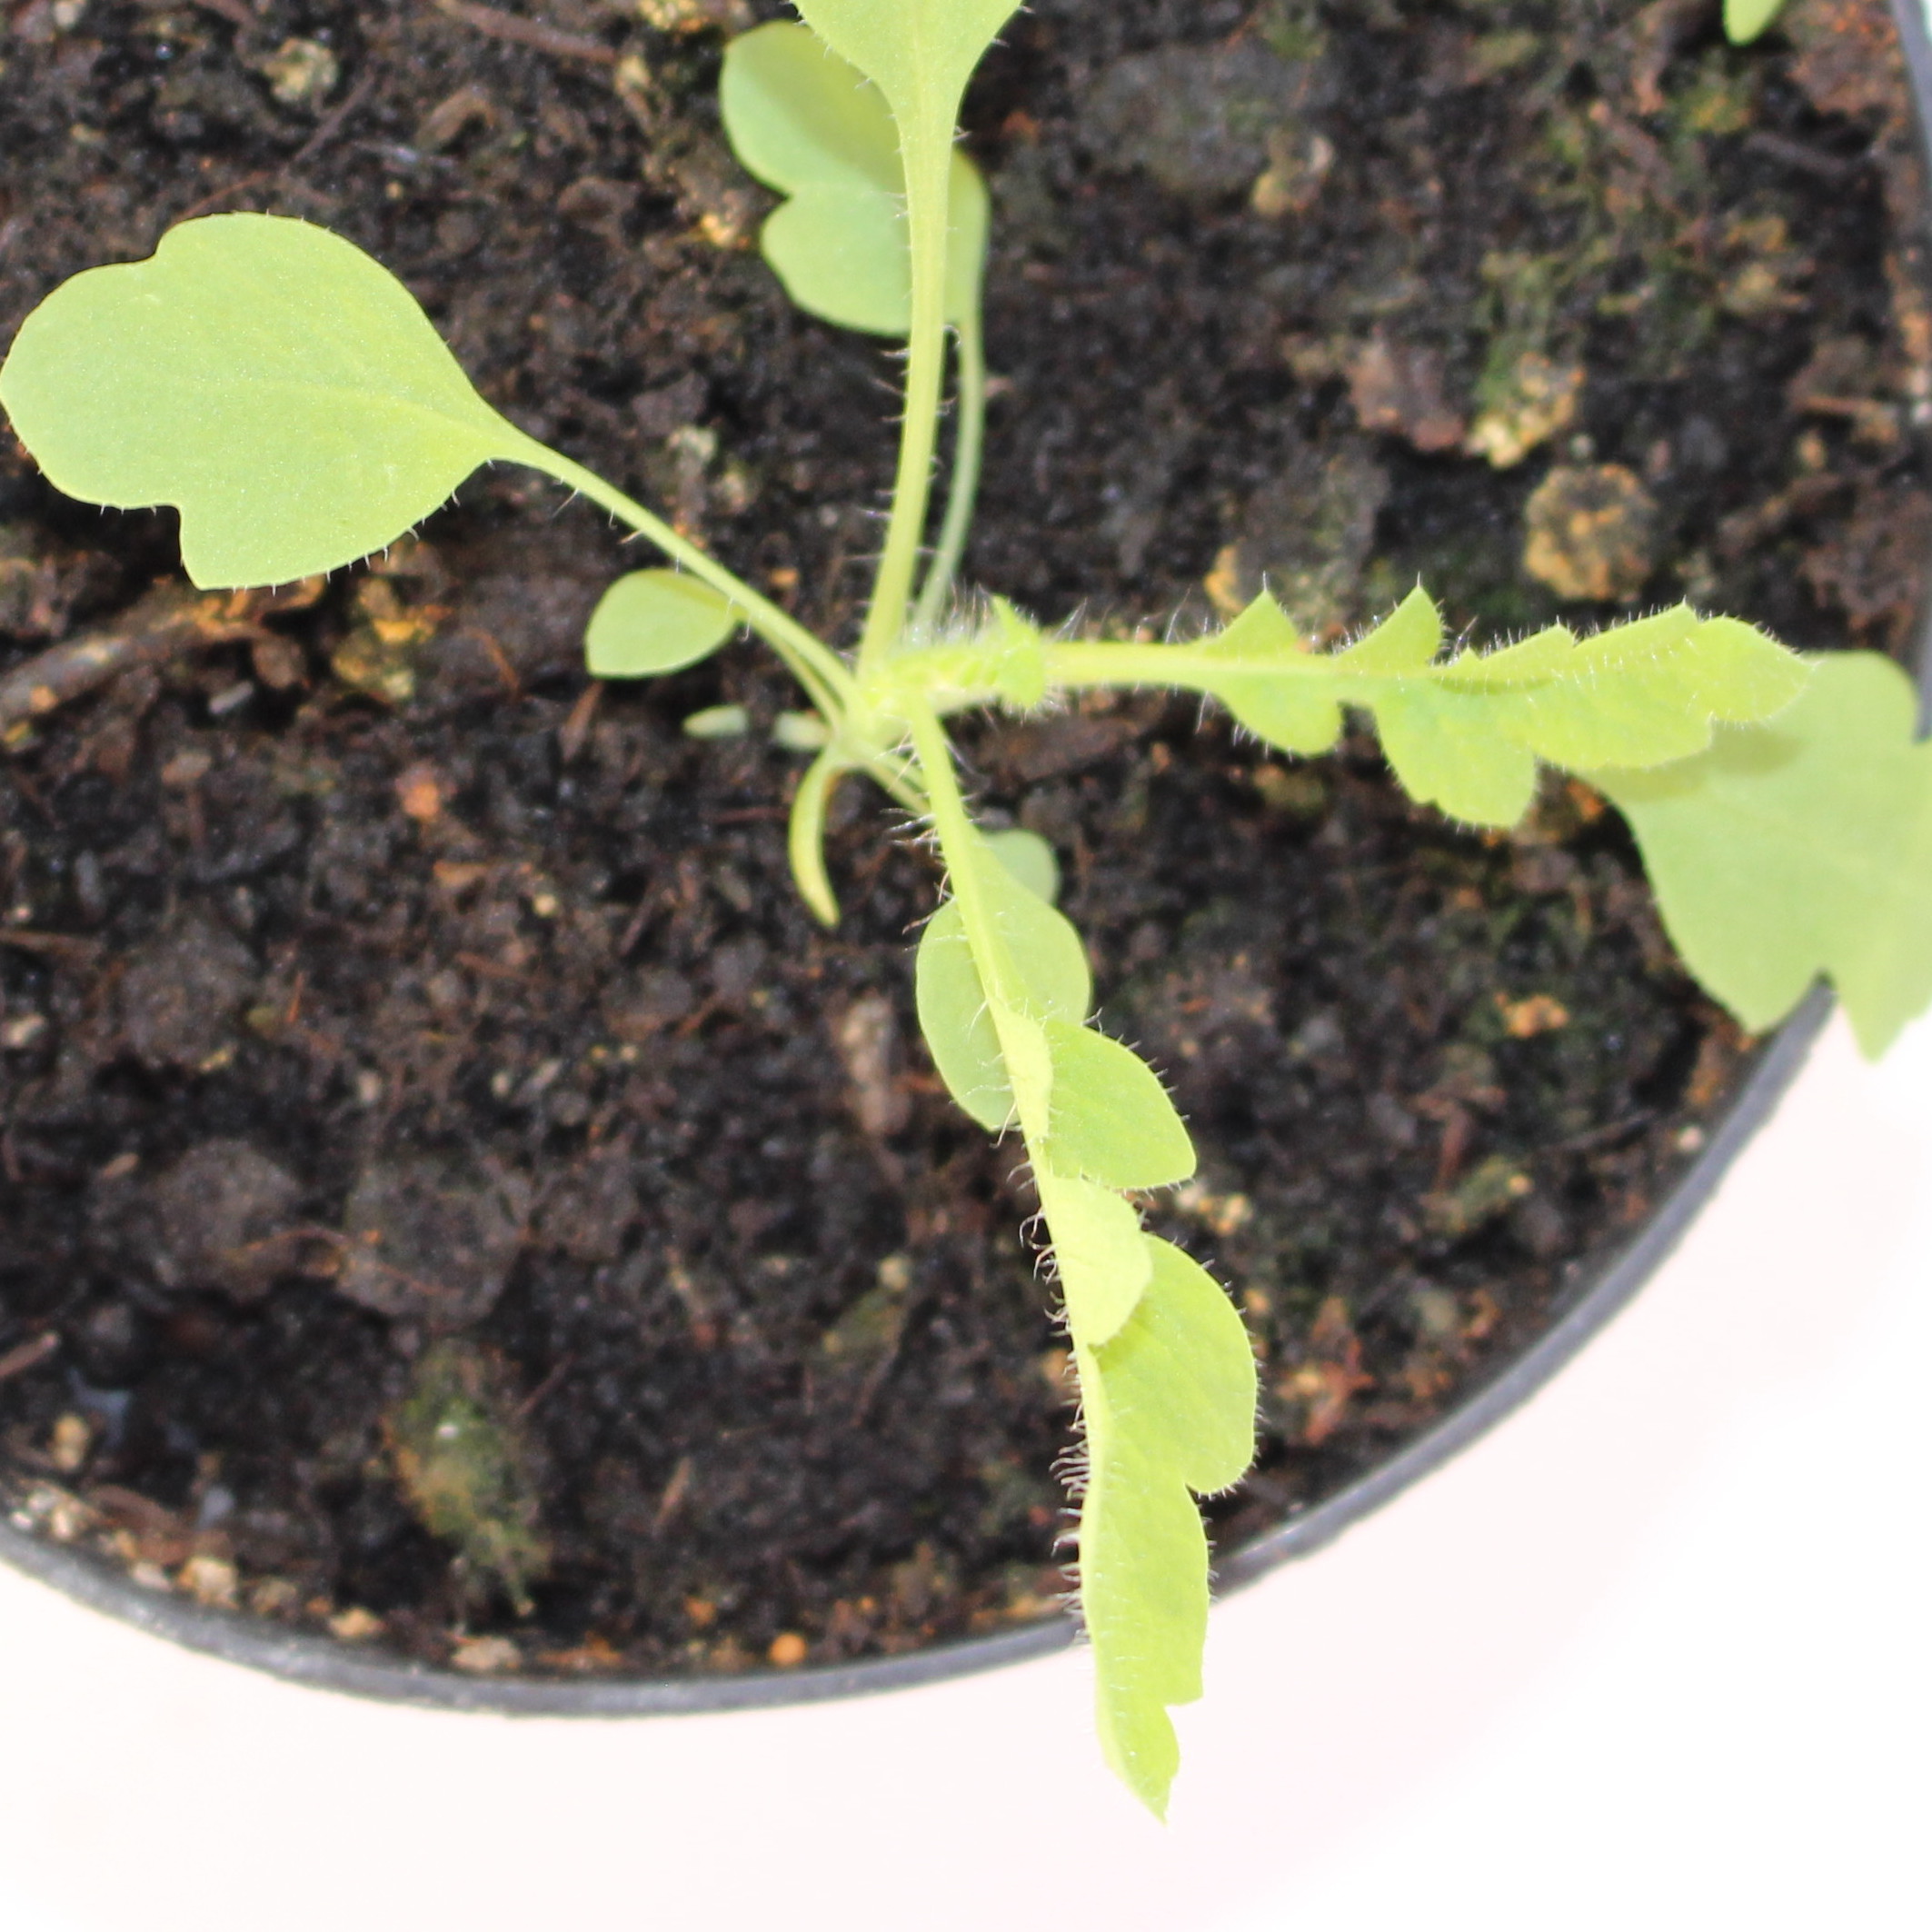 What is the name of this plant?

Papaver rhoeas
